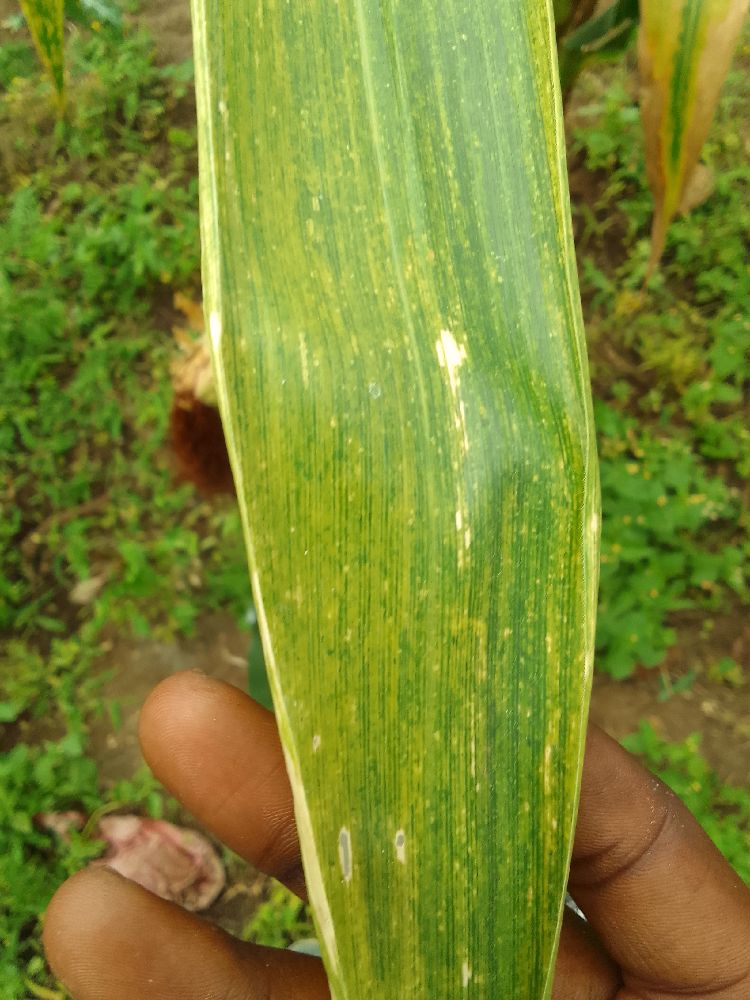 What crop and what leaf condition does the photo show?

maize, maize lethal necrosis
